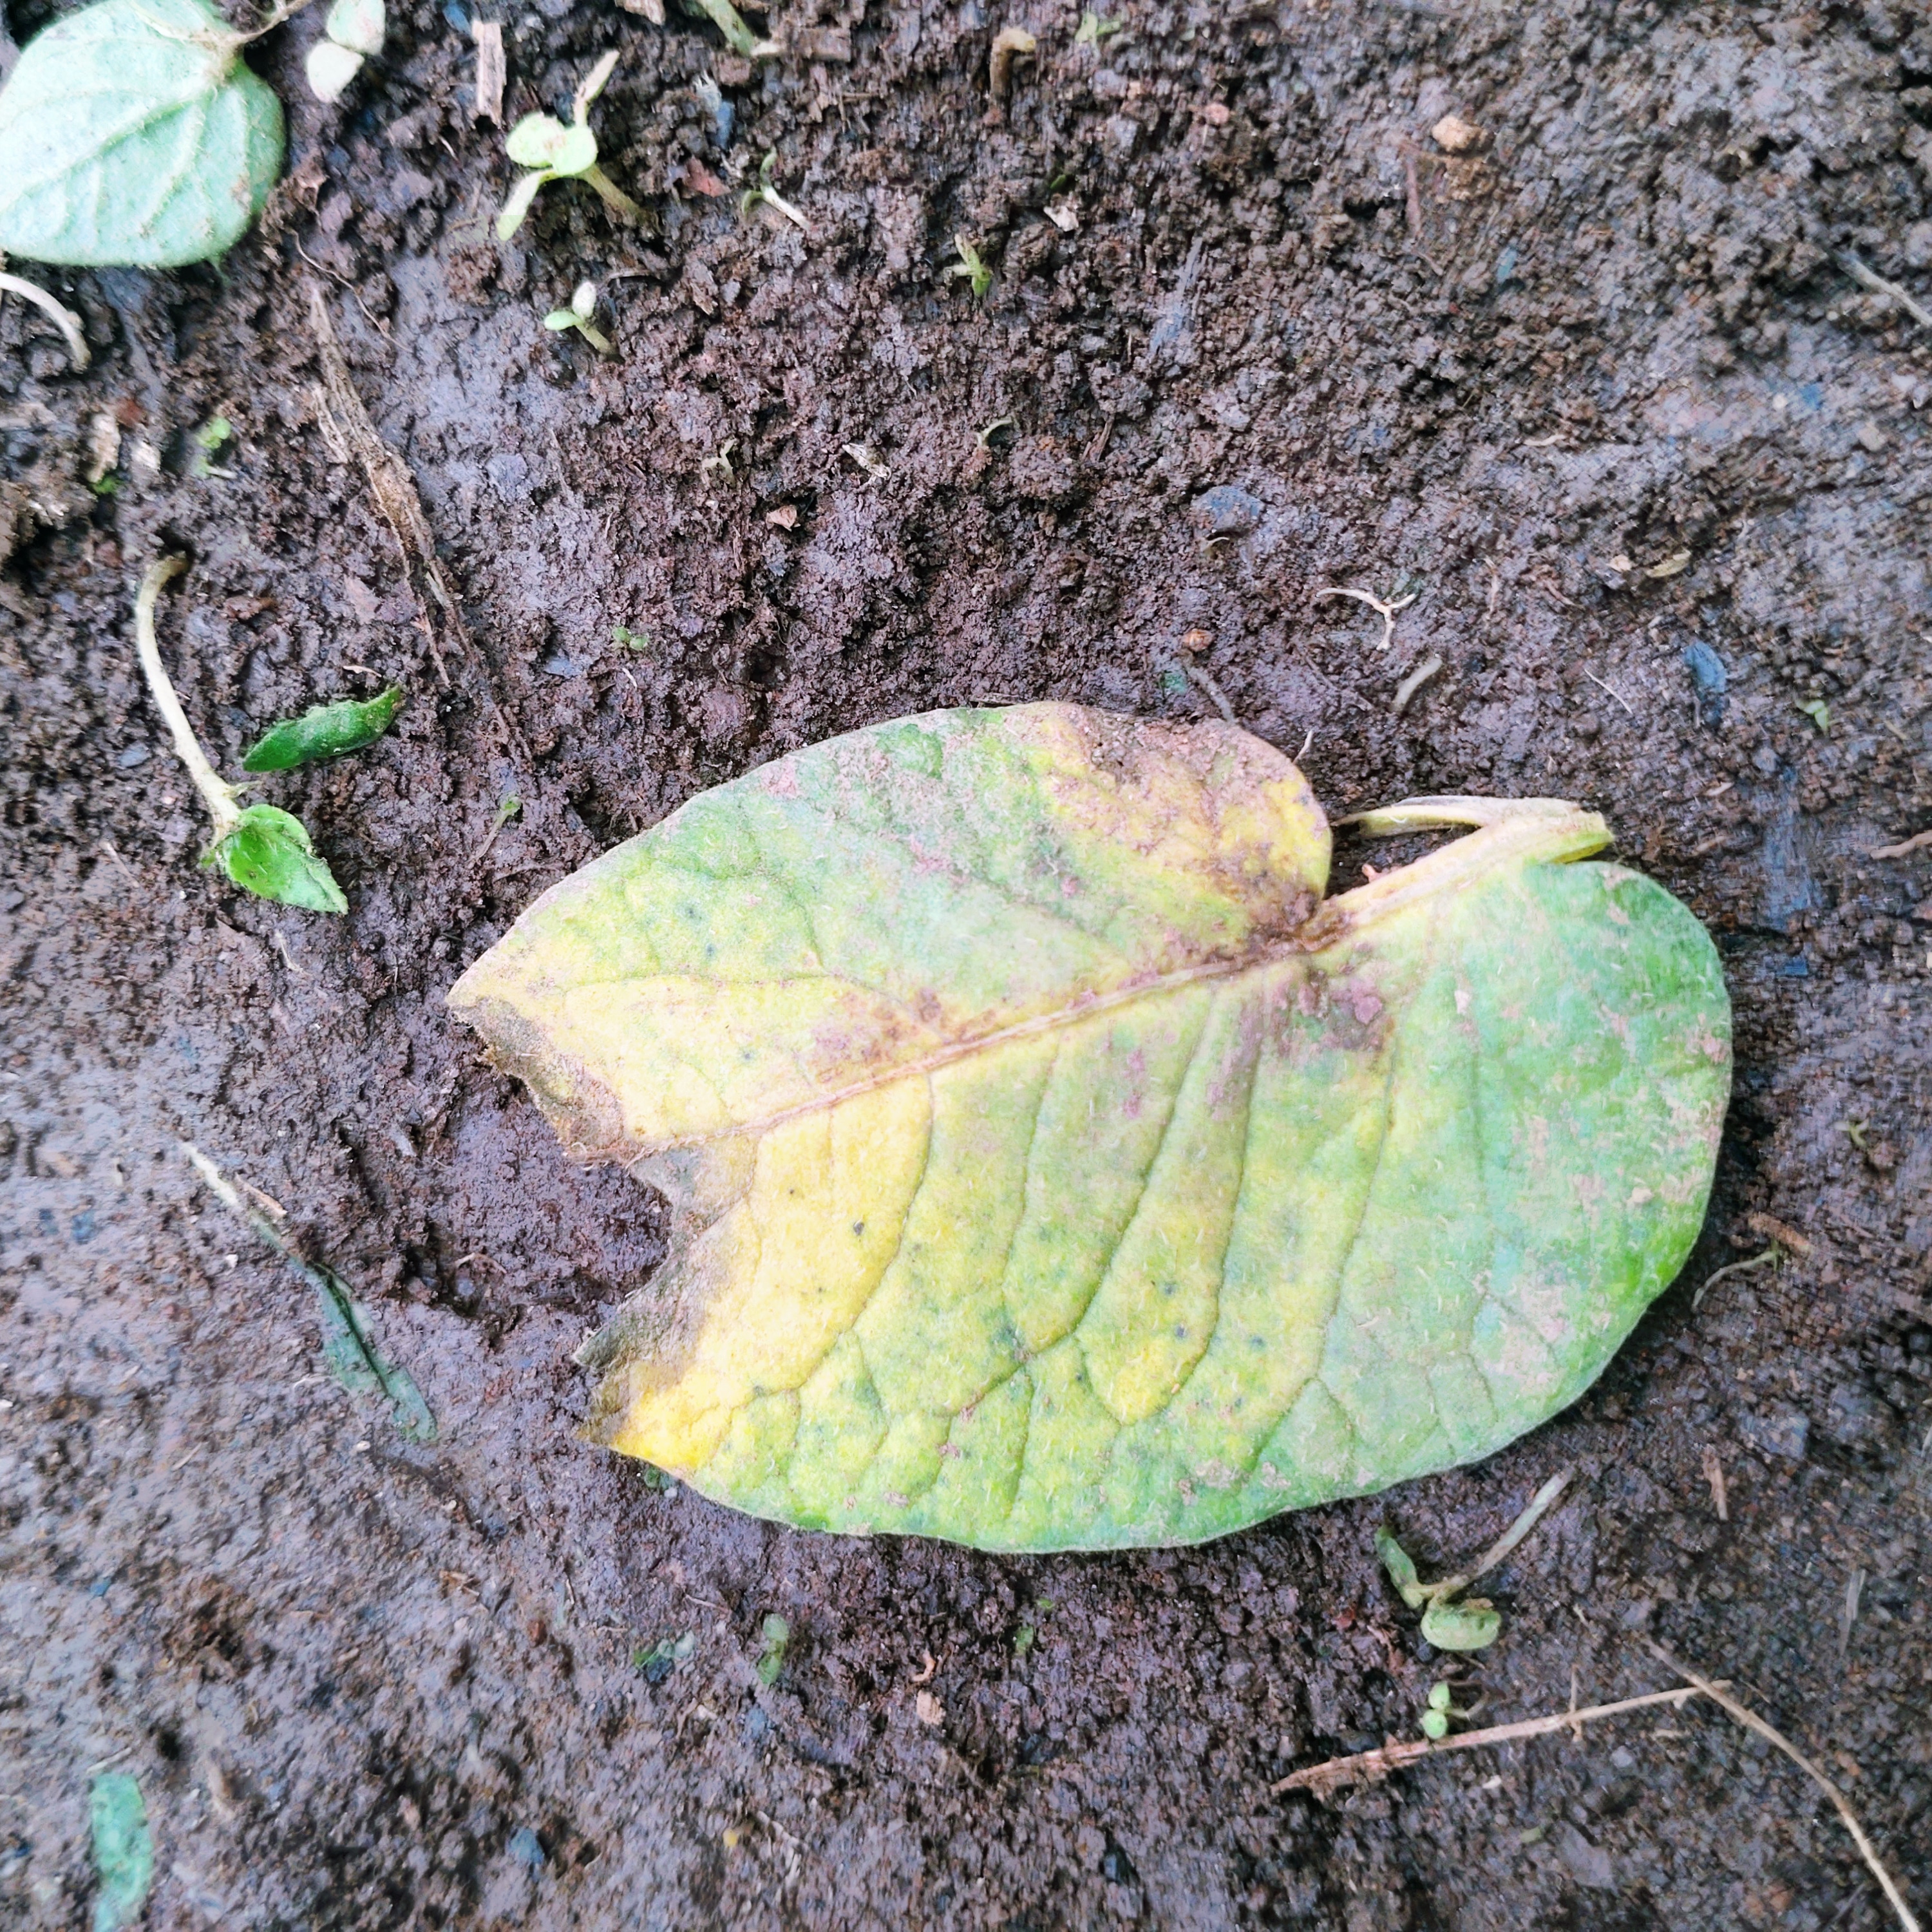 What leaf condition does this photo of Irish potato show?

late blight
